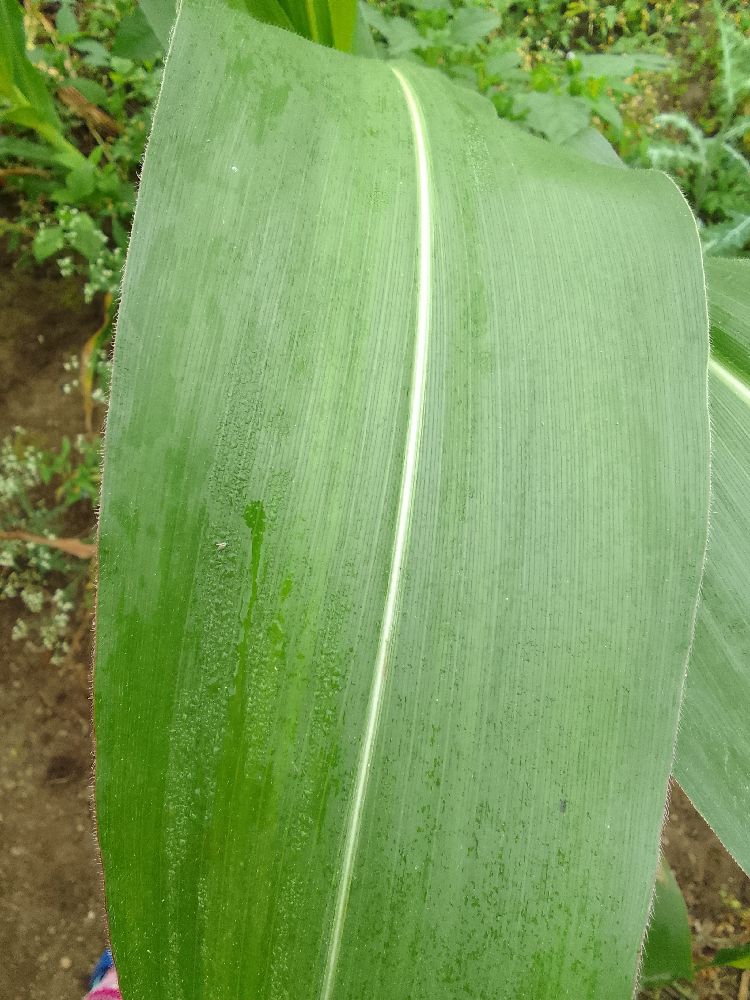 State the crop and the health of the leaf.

maize, healthy
